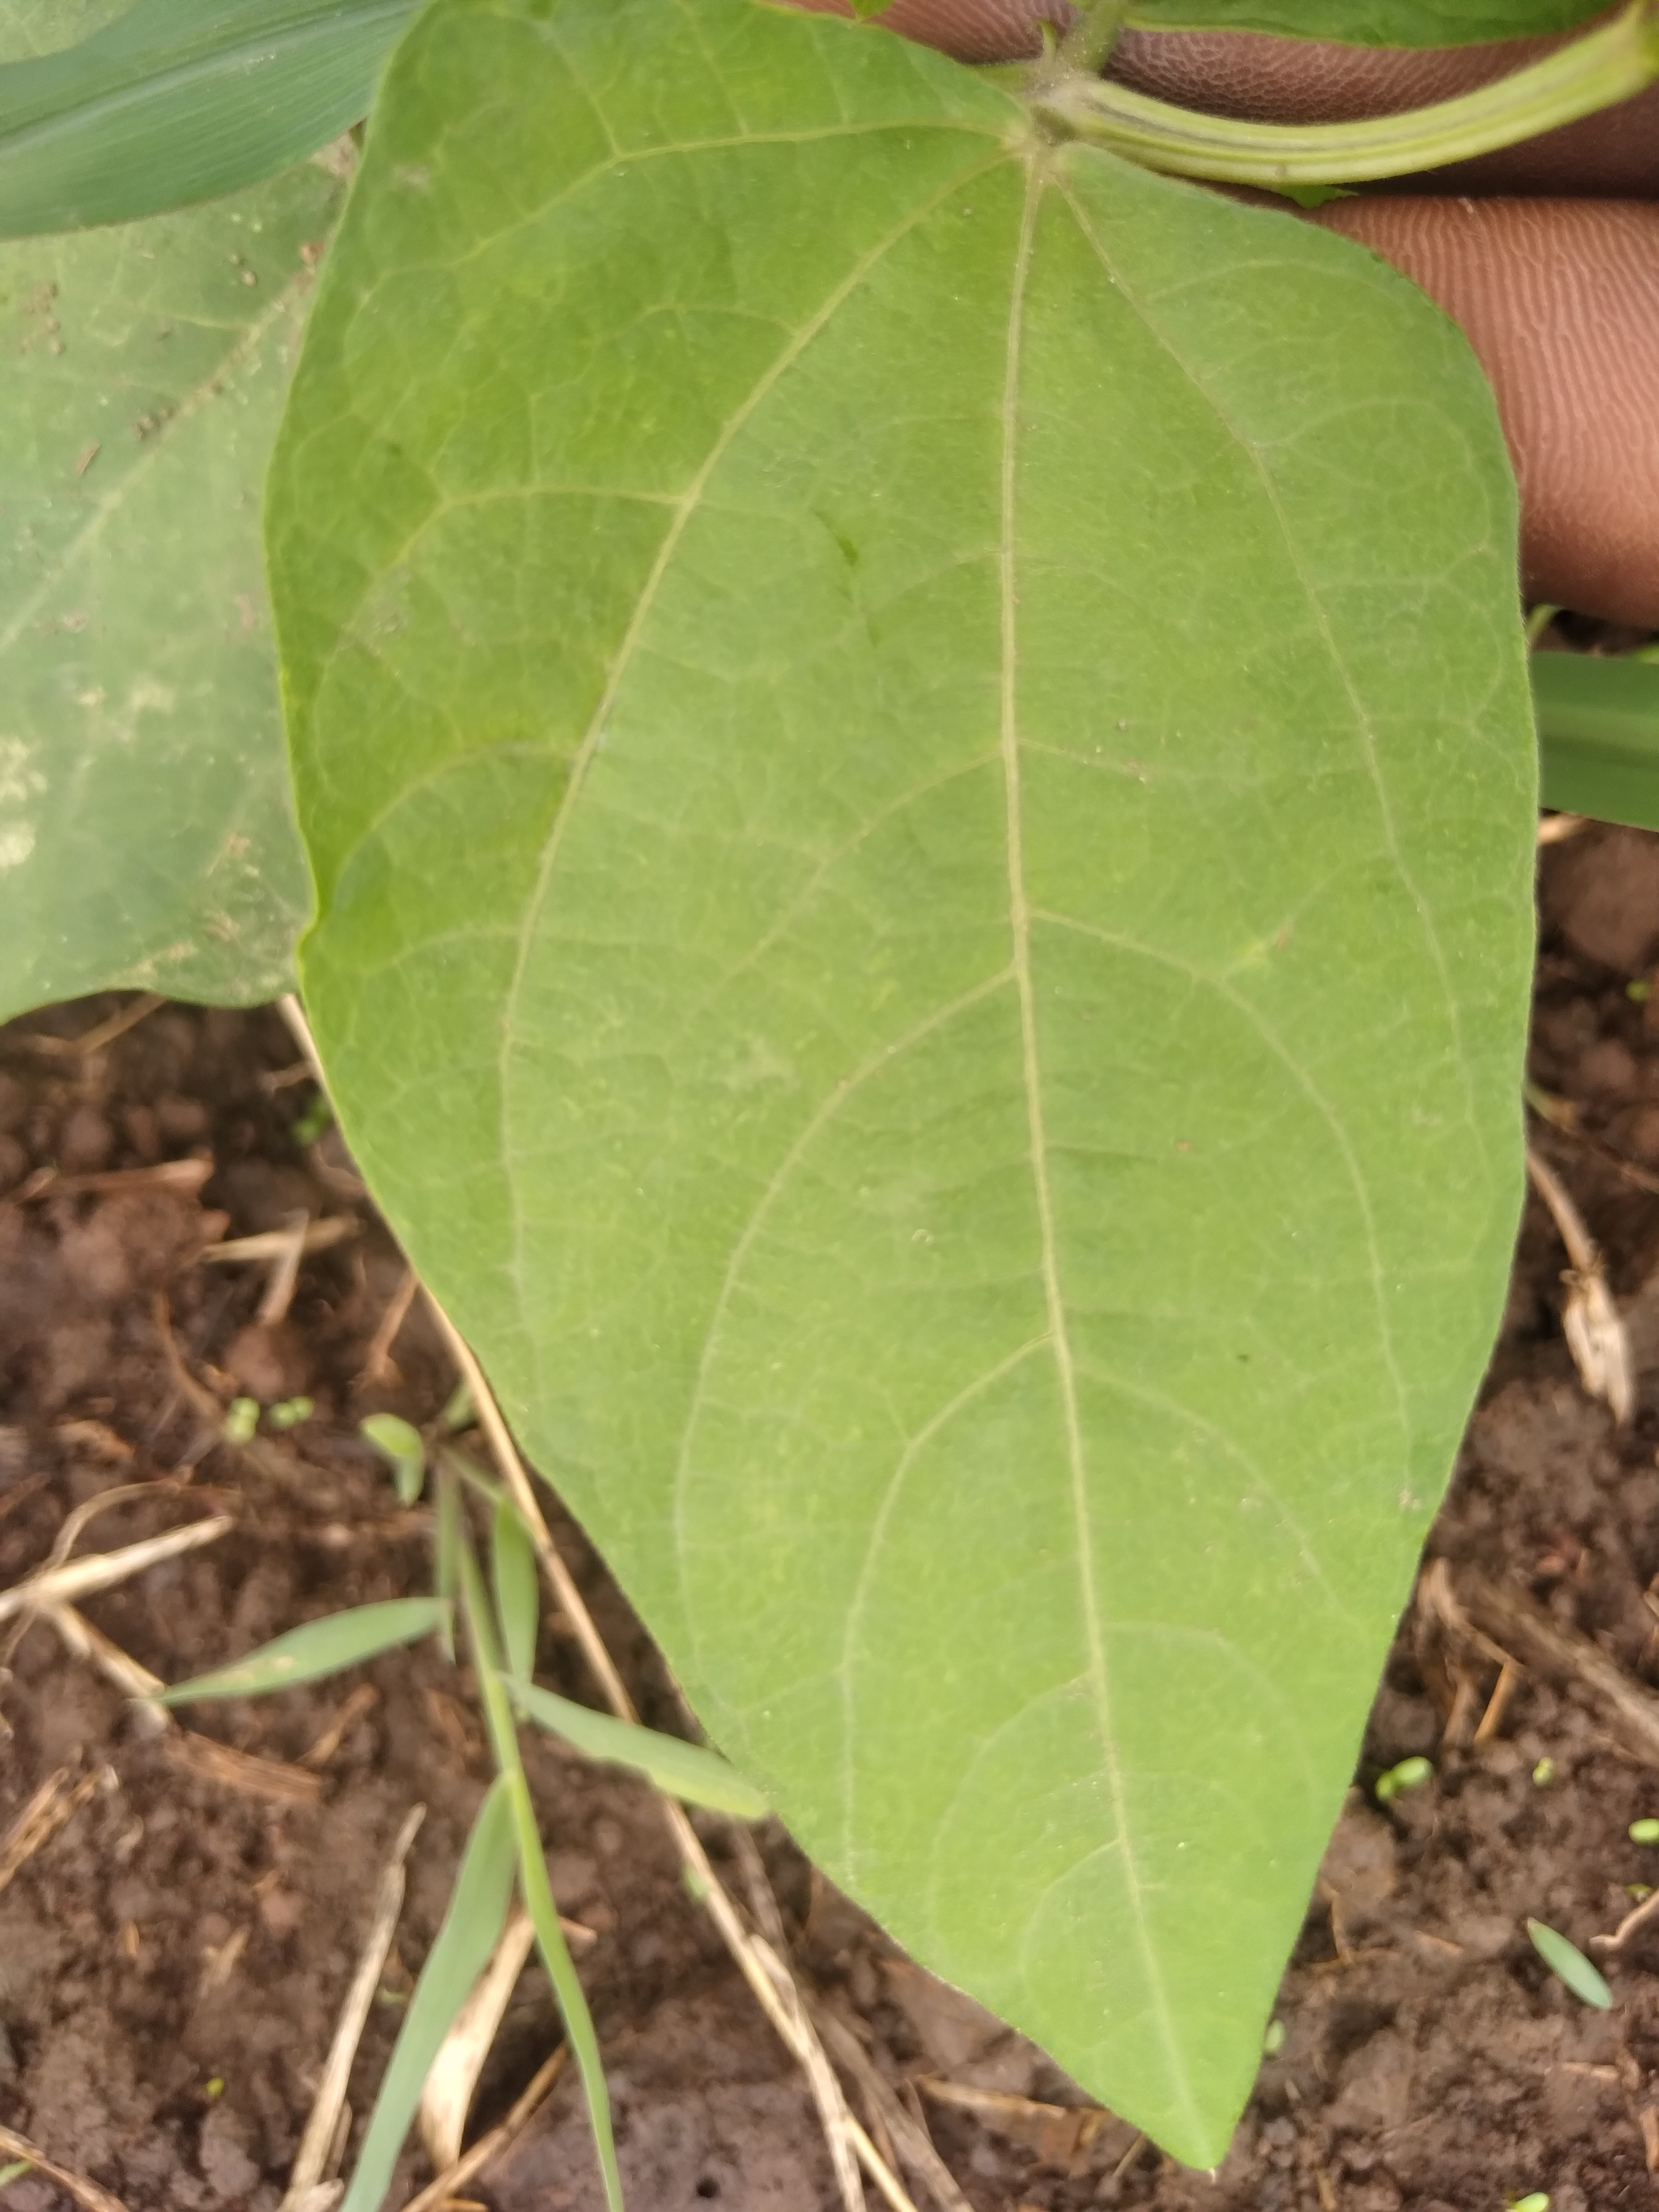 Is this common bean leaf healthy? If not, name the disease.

healthy
